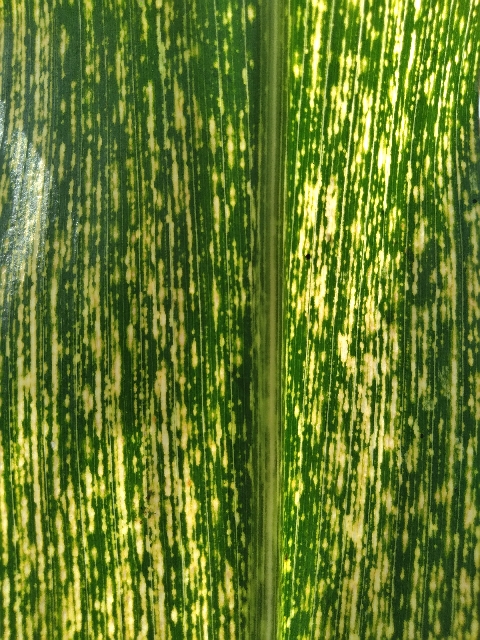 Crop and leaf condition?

maize, maize streak virus
